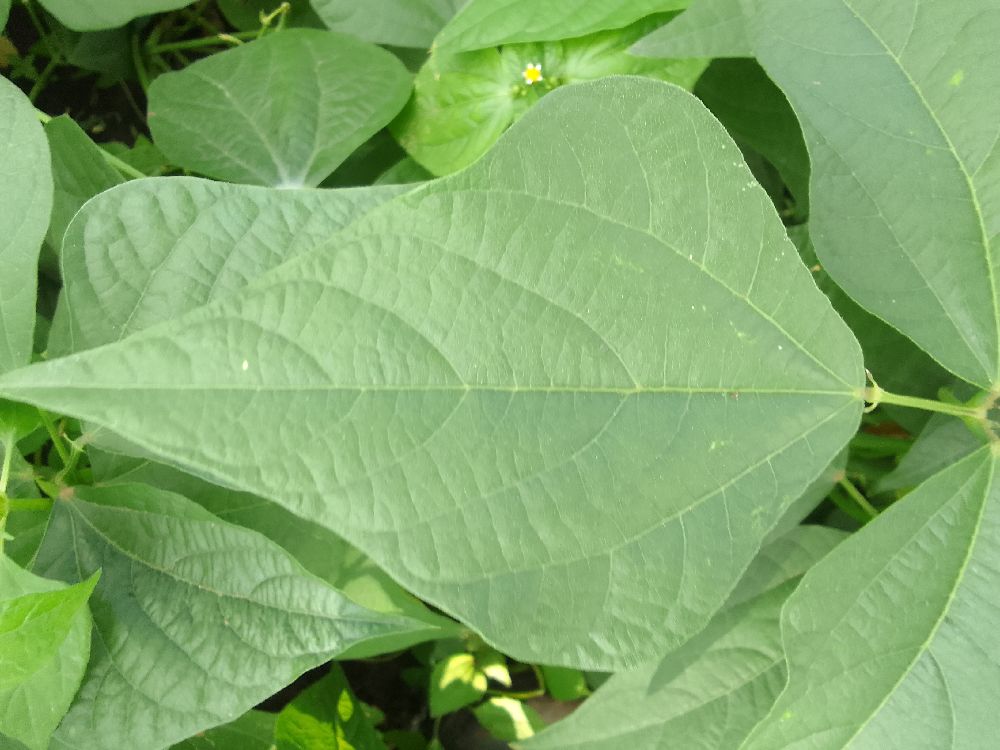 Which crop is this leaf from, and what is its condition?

common bean, healthy
